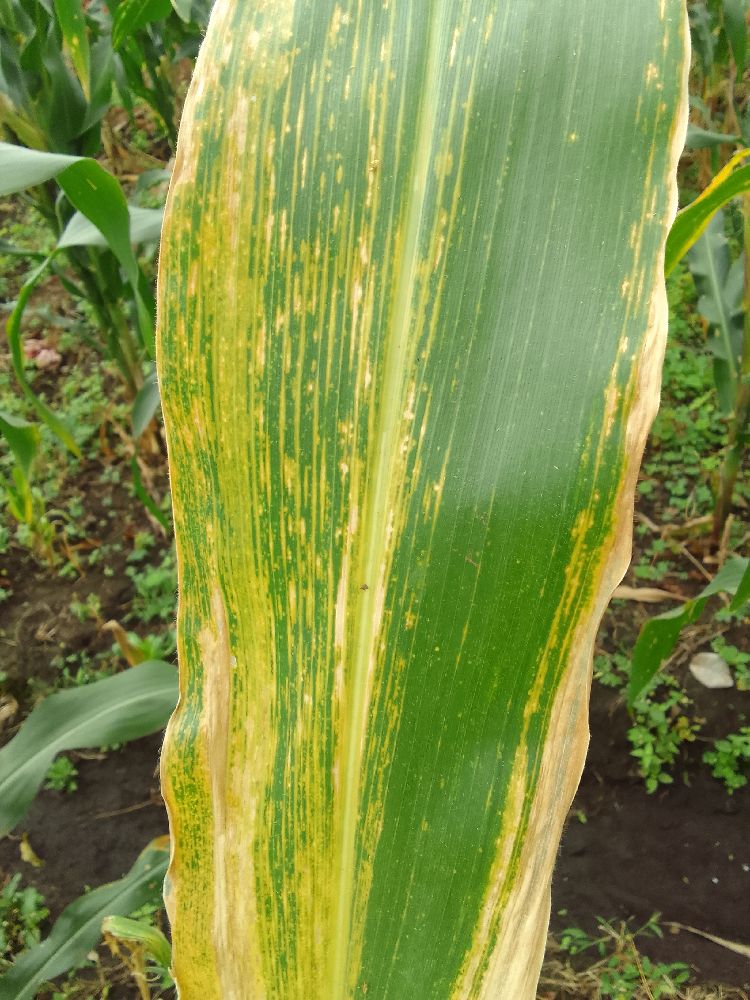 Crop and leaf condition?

maize, maize lethal necrosis
